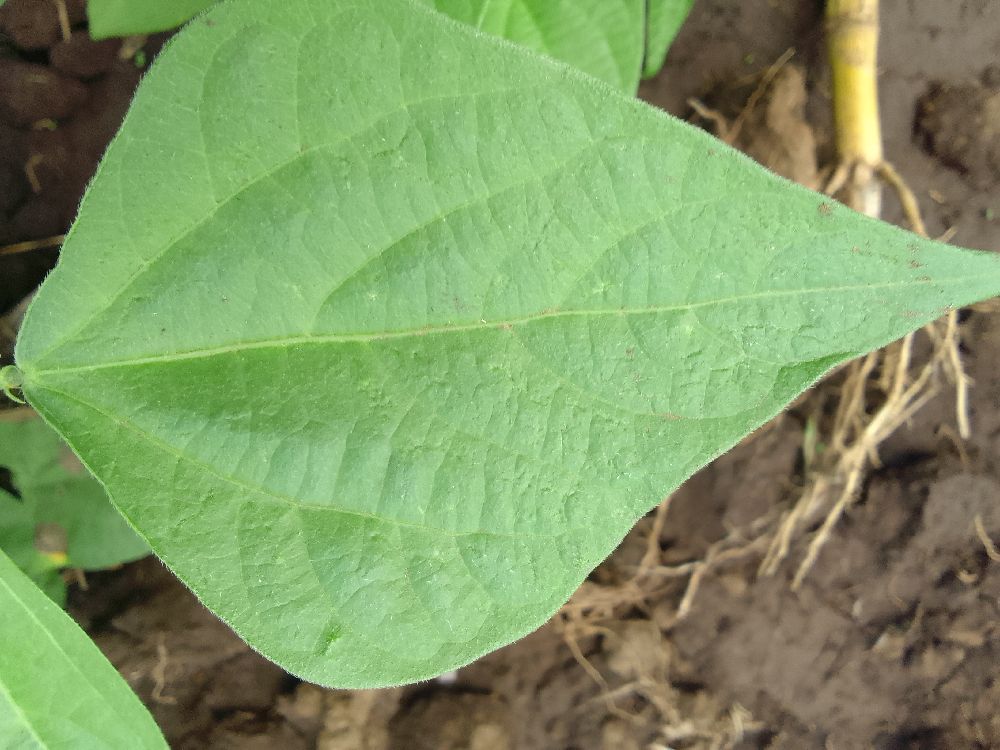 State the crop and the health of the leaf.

common bean, healthy
